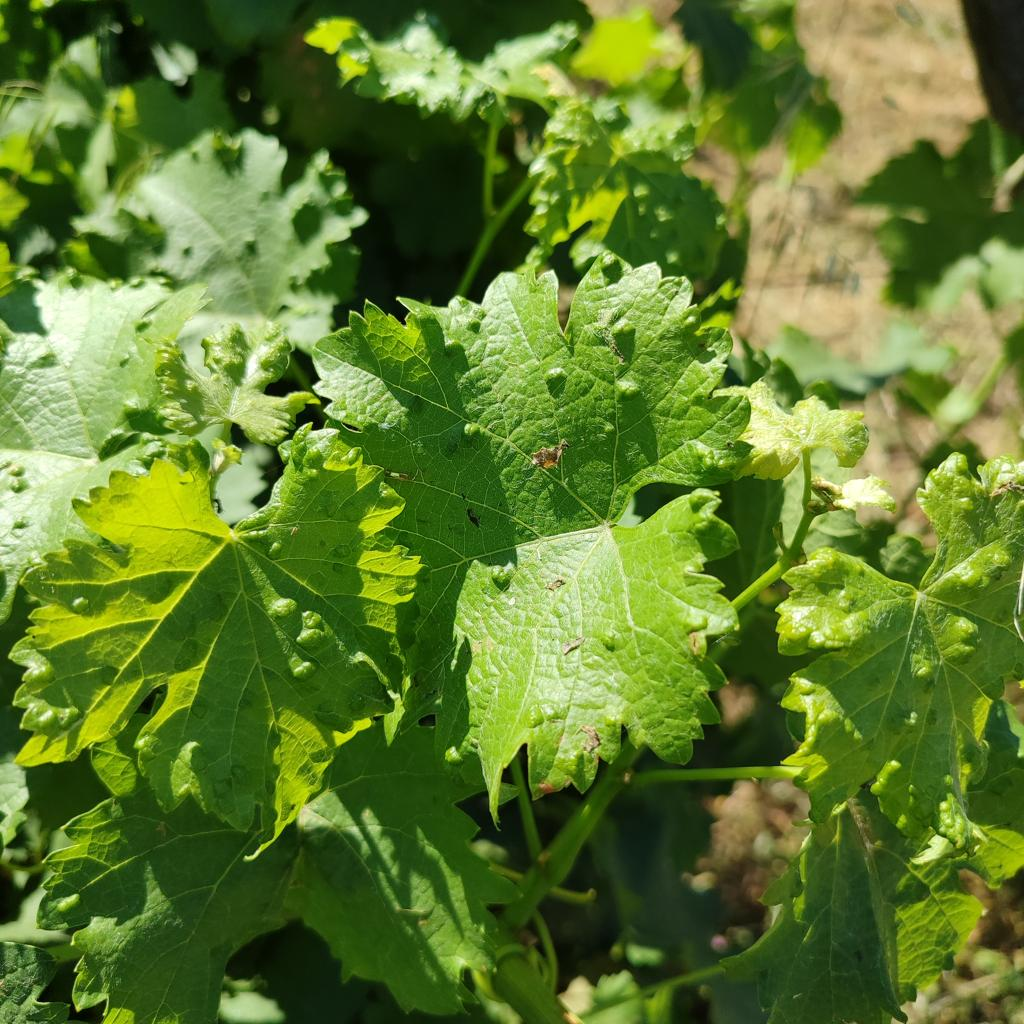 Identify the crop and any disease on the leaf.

grapevine, erineum mite
